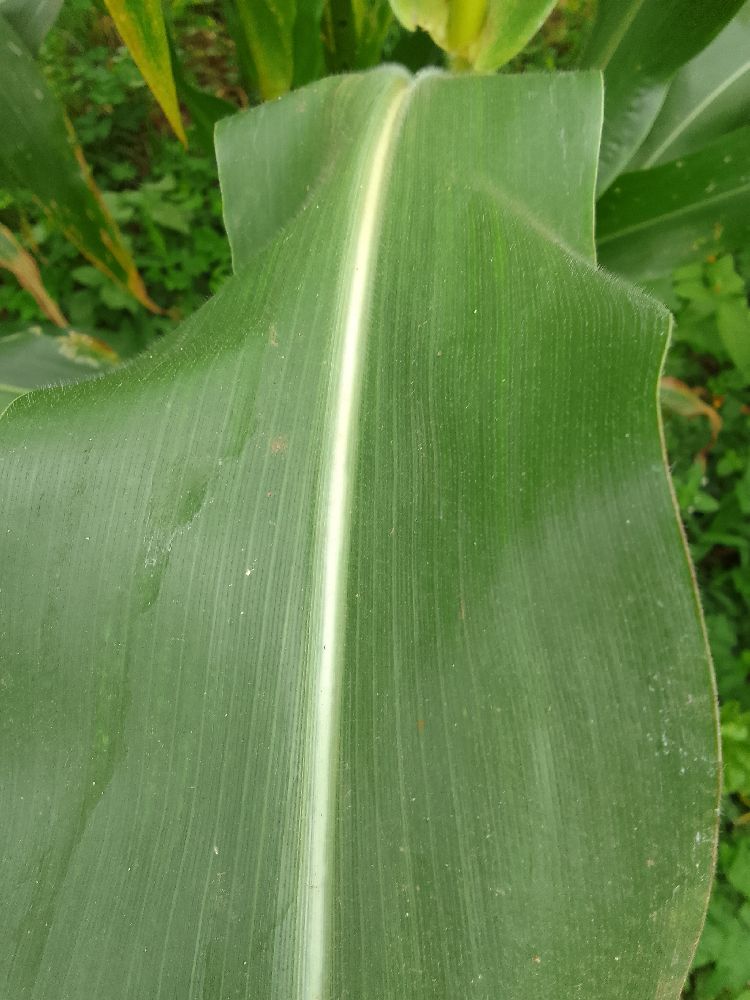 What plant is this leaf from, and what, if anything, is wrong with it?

maize, healthy
